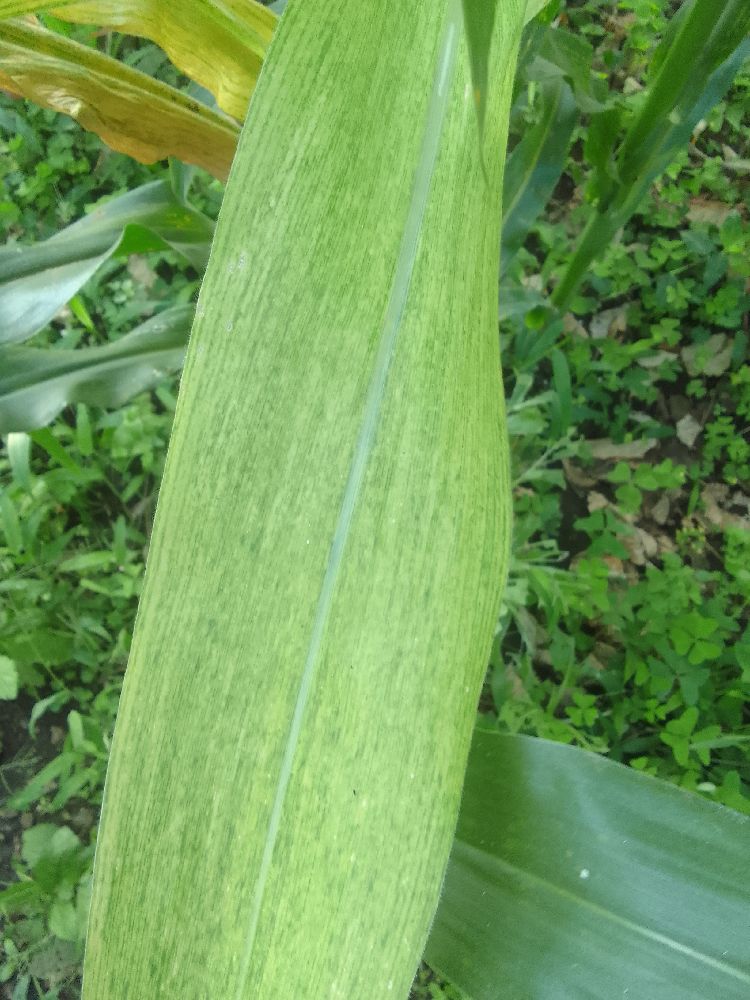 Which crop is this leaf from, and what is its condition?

maize, maize lethal necrosis
